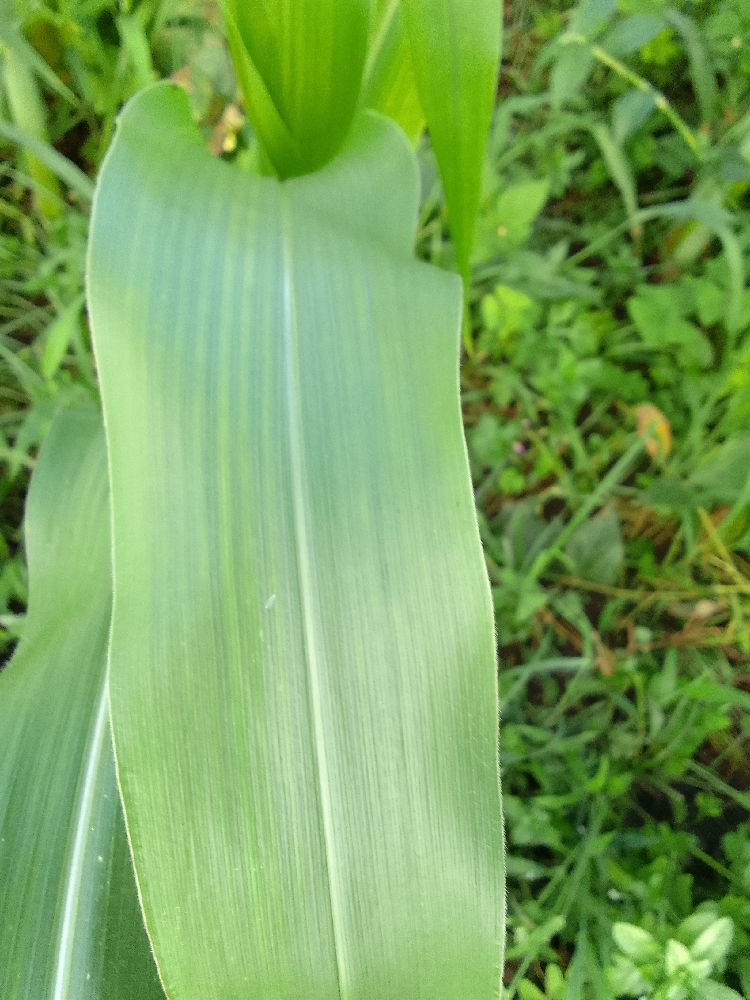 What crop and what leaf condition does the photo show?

maize, healthy
